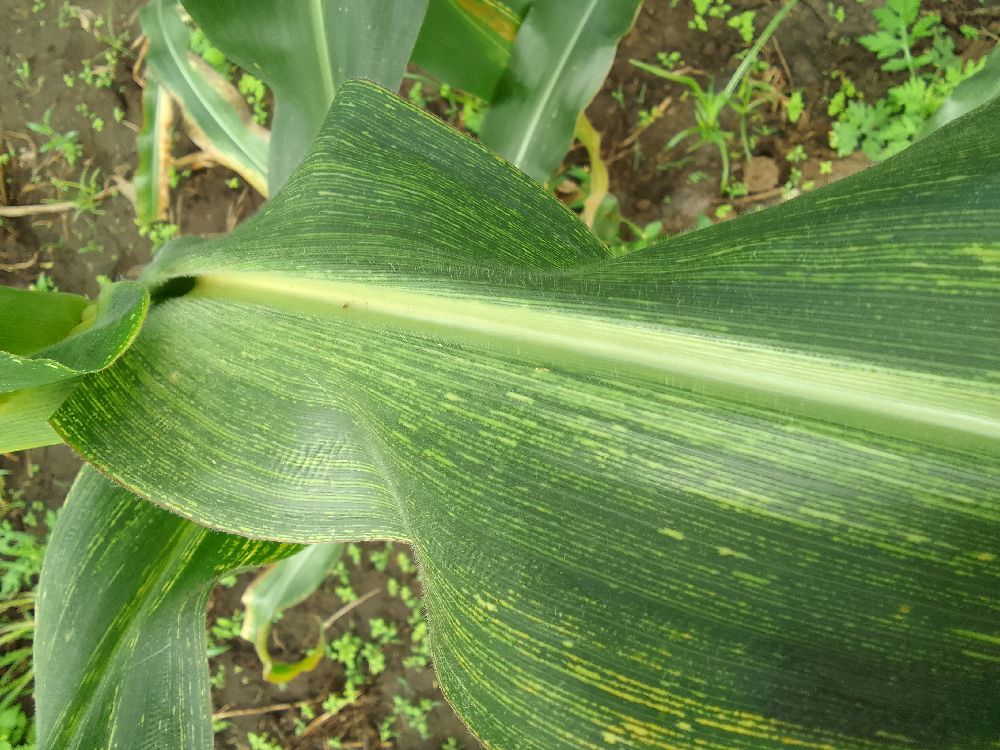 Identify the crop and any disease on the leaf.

maize, maize streak virus
